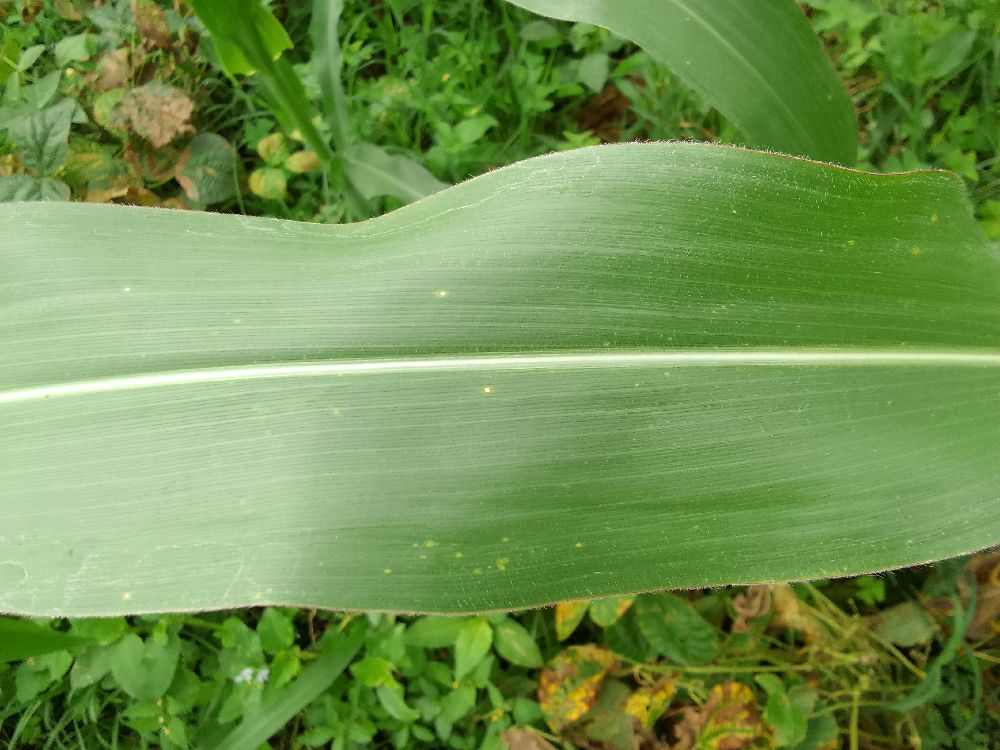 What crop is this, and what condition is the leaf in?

maize, healthy
